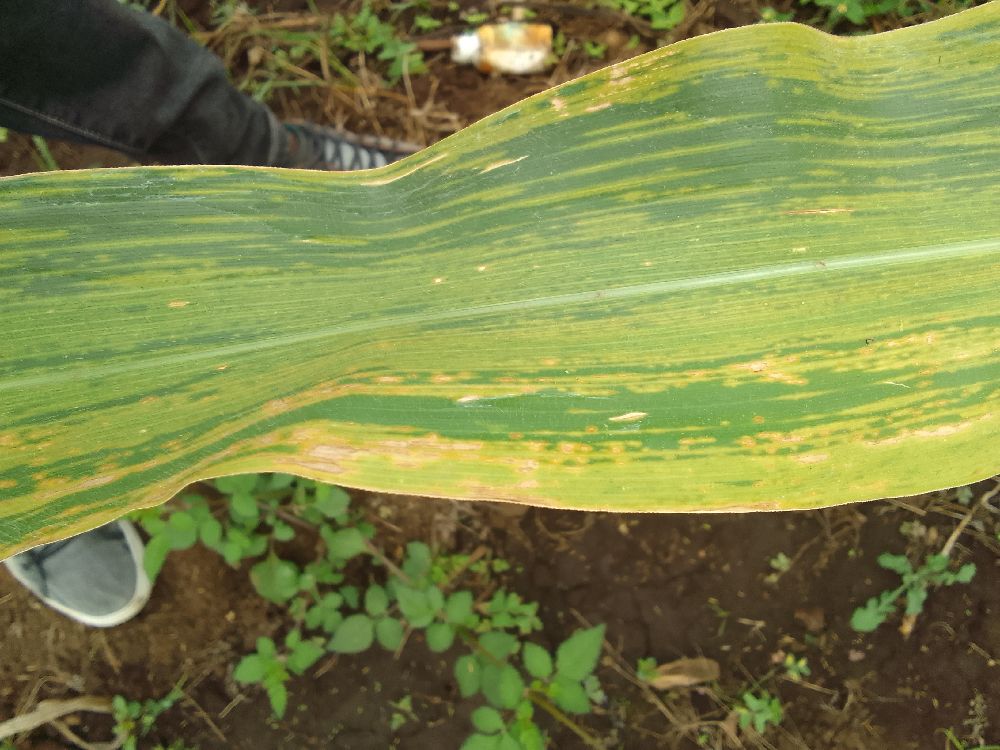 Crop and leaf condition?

maize, maize lethal necrosis
